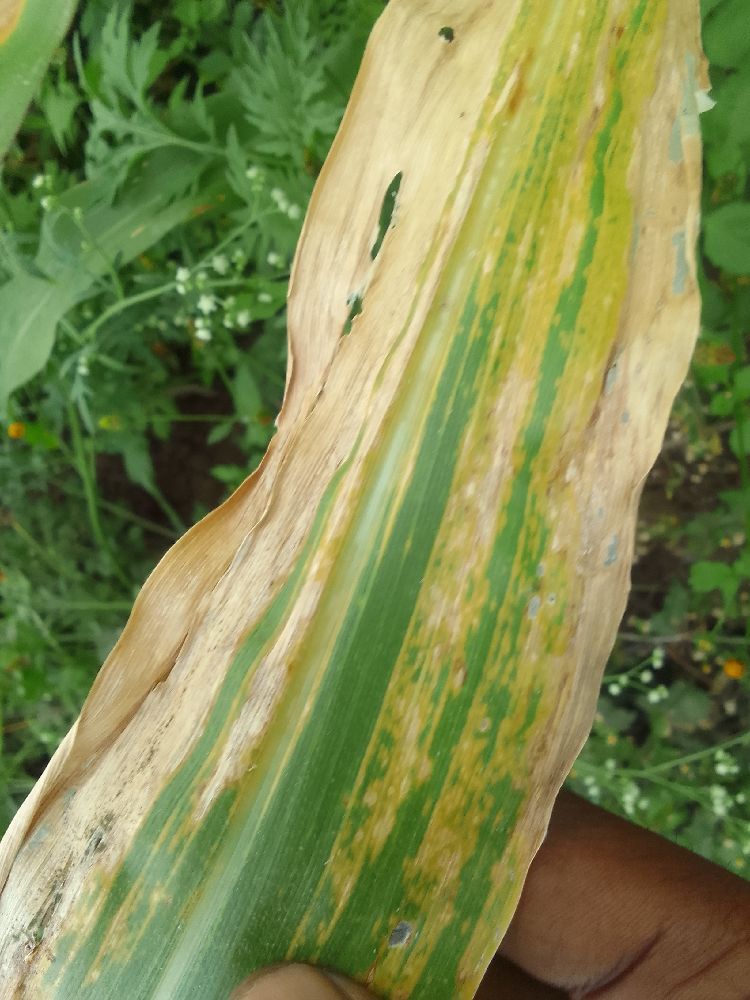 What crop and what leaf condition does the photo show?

maize, maize lethal necrosis
